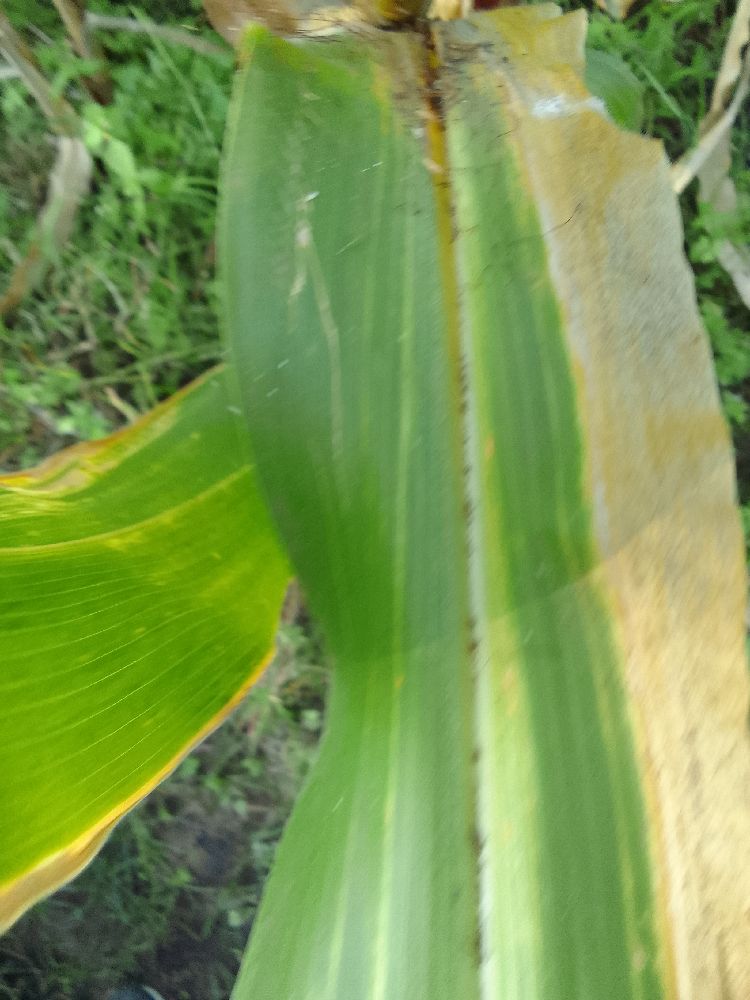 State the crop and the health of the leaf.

maize, maize lethal necrosis
